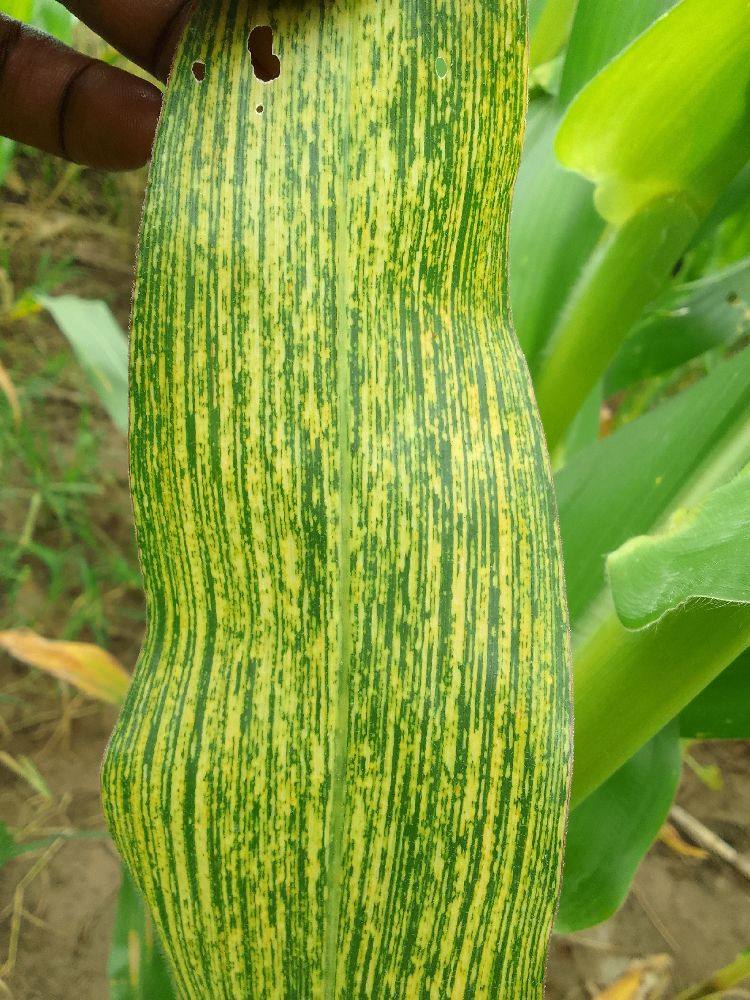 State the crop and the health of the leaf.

maize, maize streak virus
